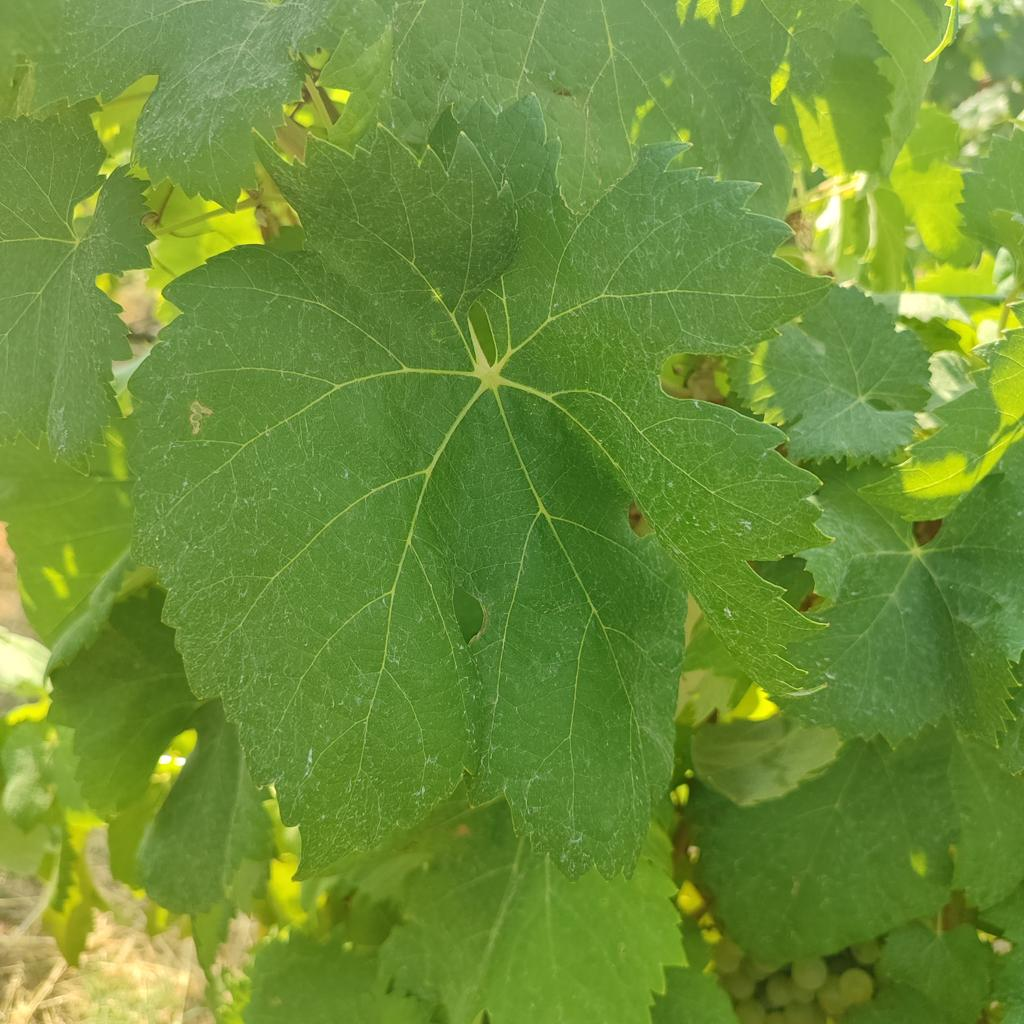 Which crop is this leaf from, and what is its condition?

grapevine, healthy
